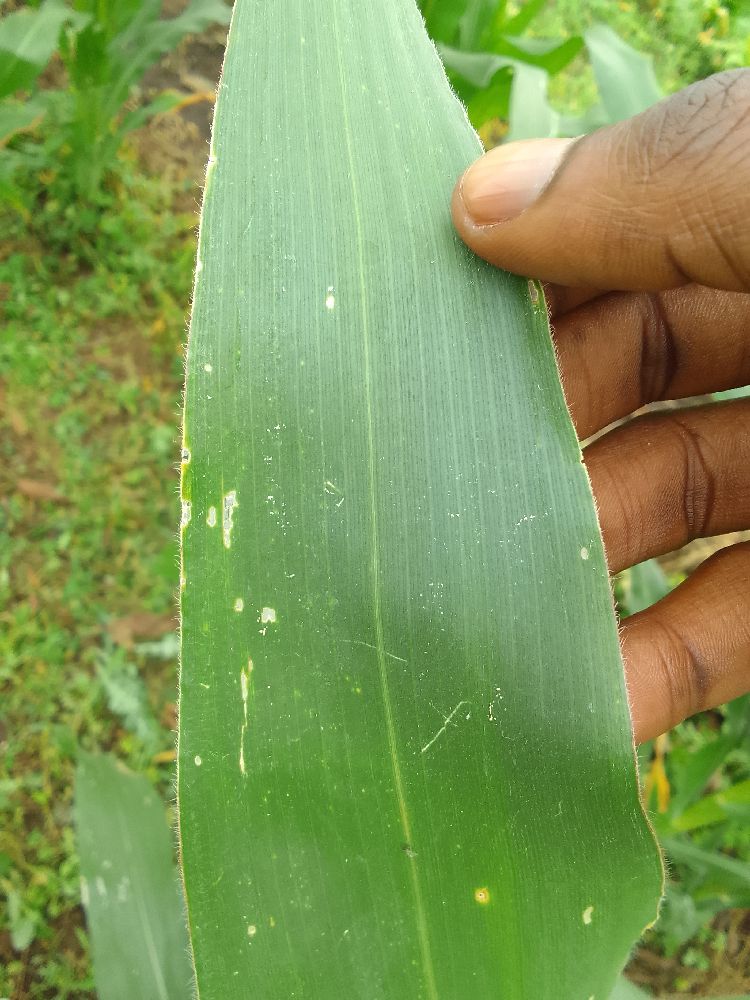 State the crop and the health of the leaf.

maize, healthy
